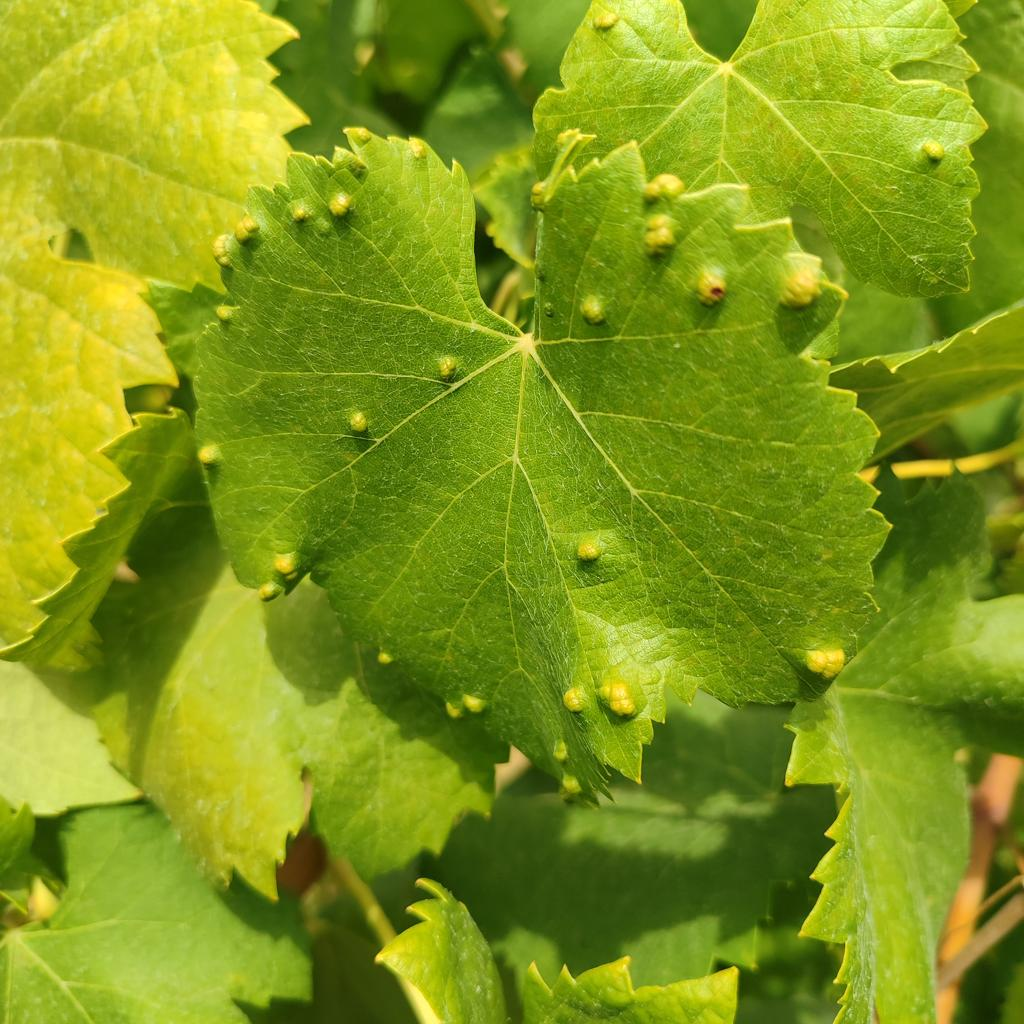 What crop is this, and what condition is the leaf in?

grapevine, erineum mite
